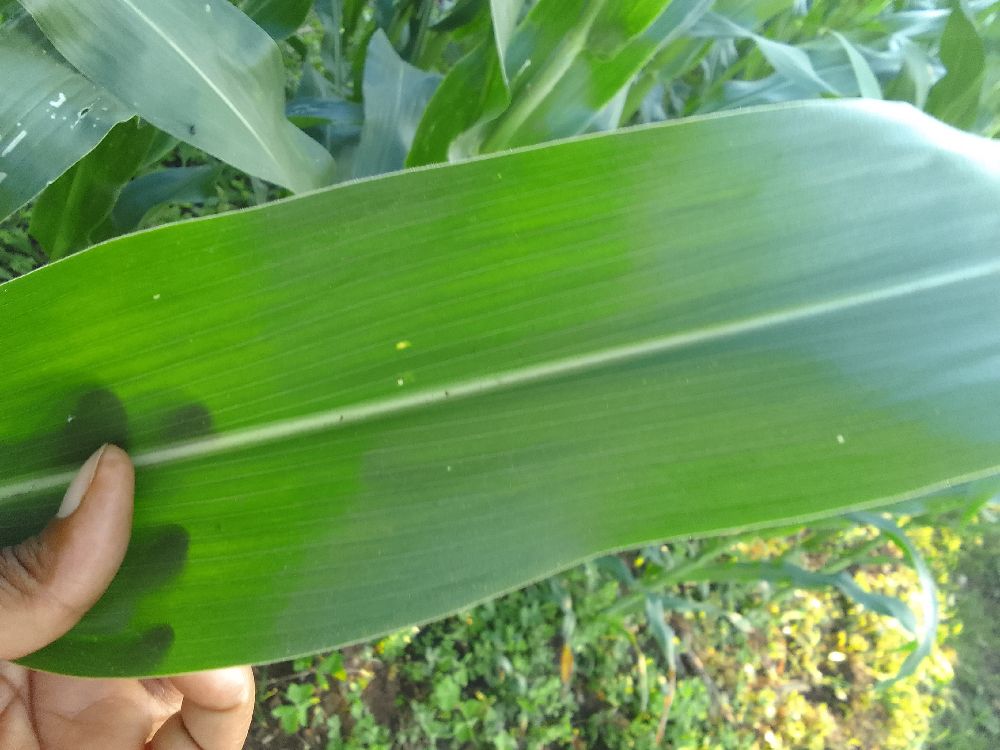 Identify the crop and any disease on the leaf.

maize, healthy
